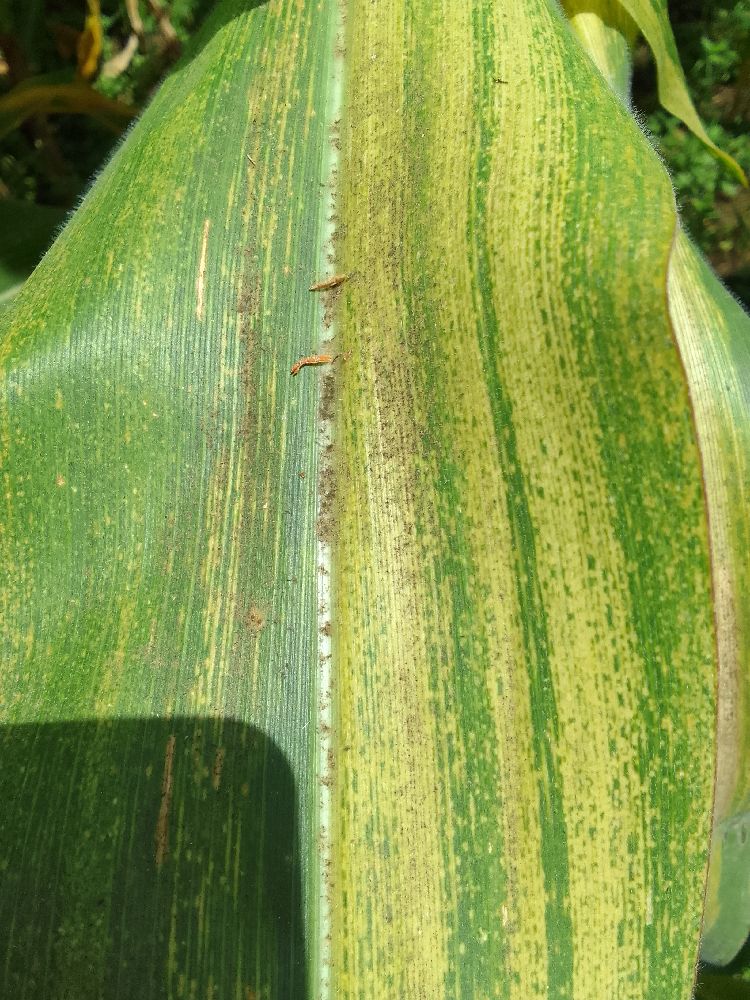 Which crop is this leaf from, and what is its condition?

maize, maize lethal necrosis
